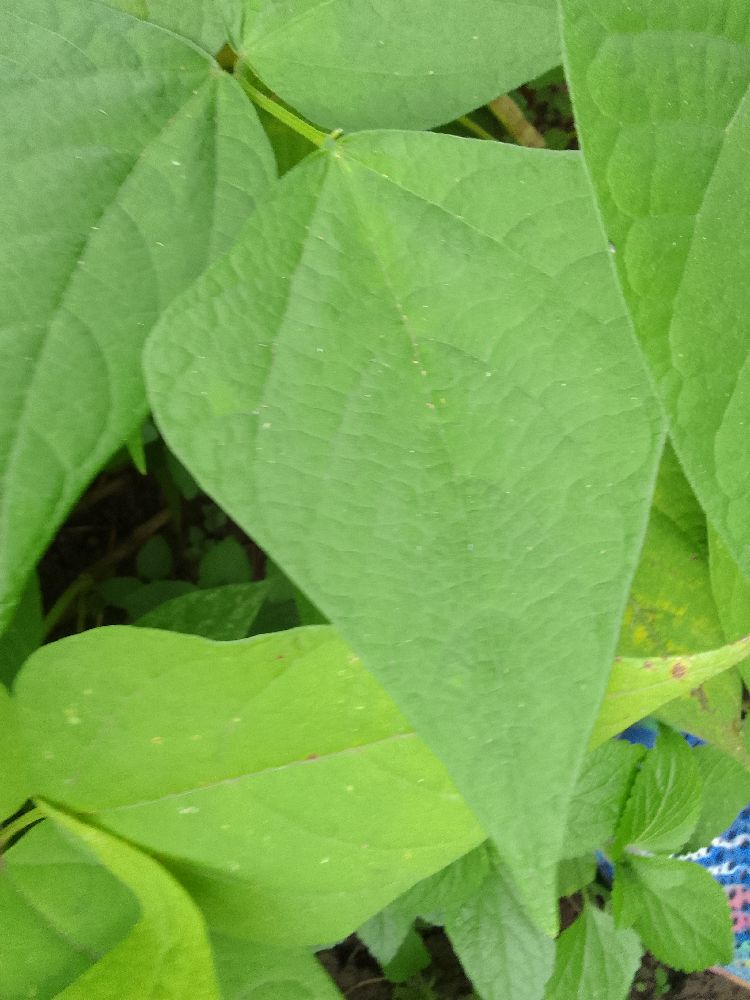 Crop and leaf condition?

common bean, healthy
